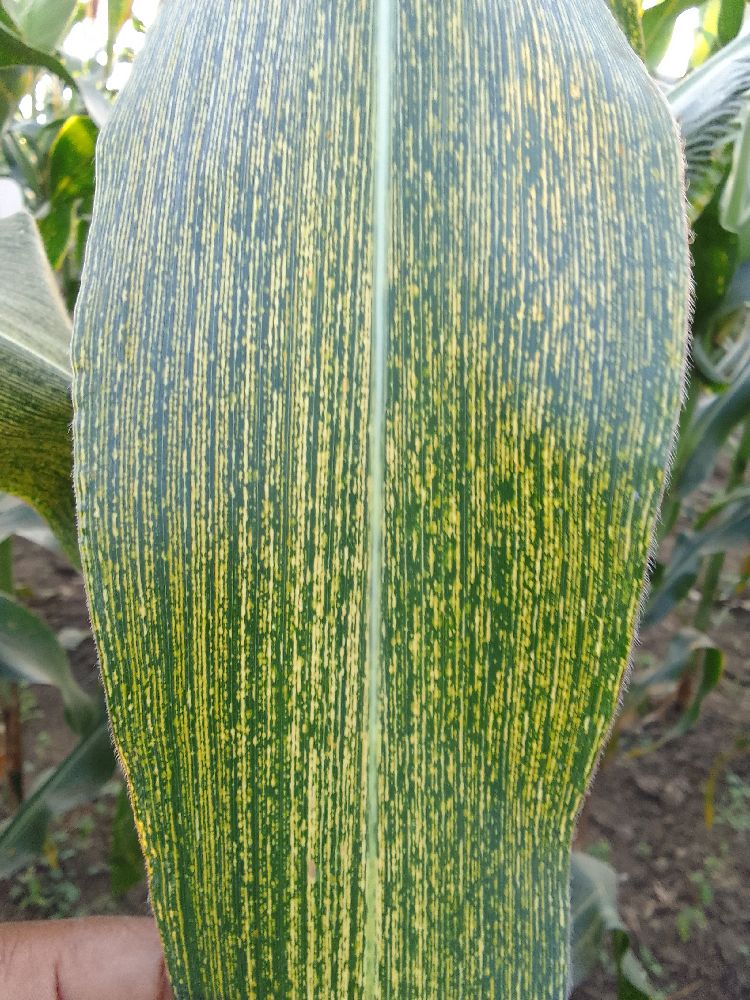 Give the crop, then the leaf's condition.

maize, maize streak virus
